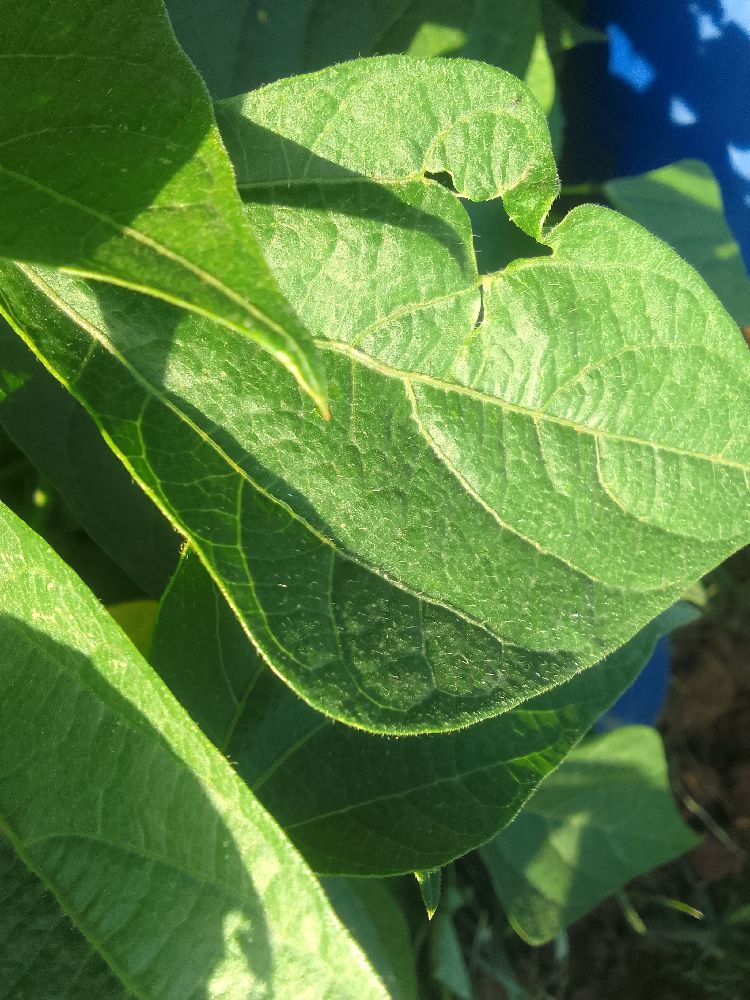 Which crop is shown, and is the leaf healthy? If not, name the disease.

common bean, healthy
